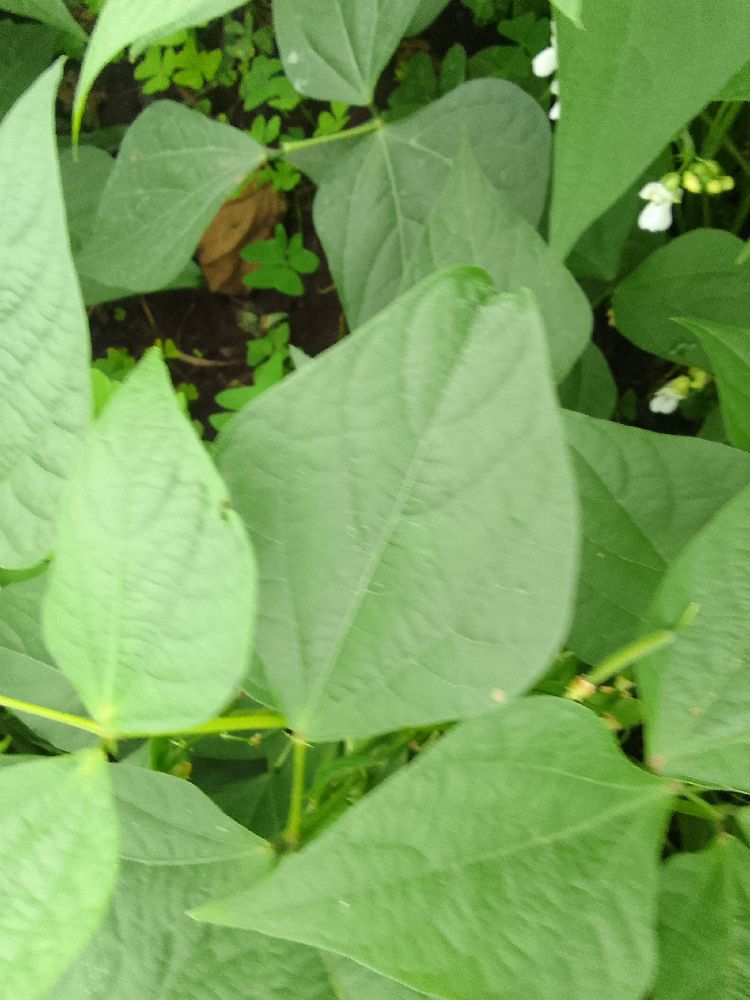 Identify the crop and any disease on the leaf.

common bean, healthy
